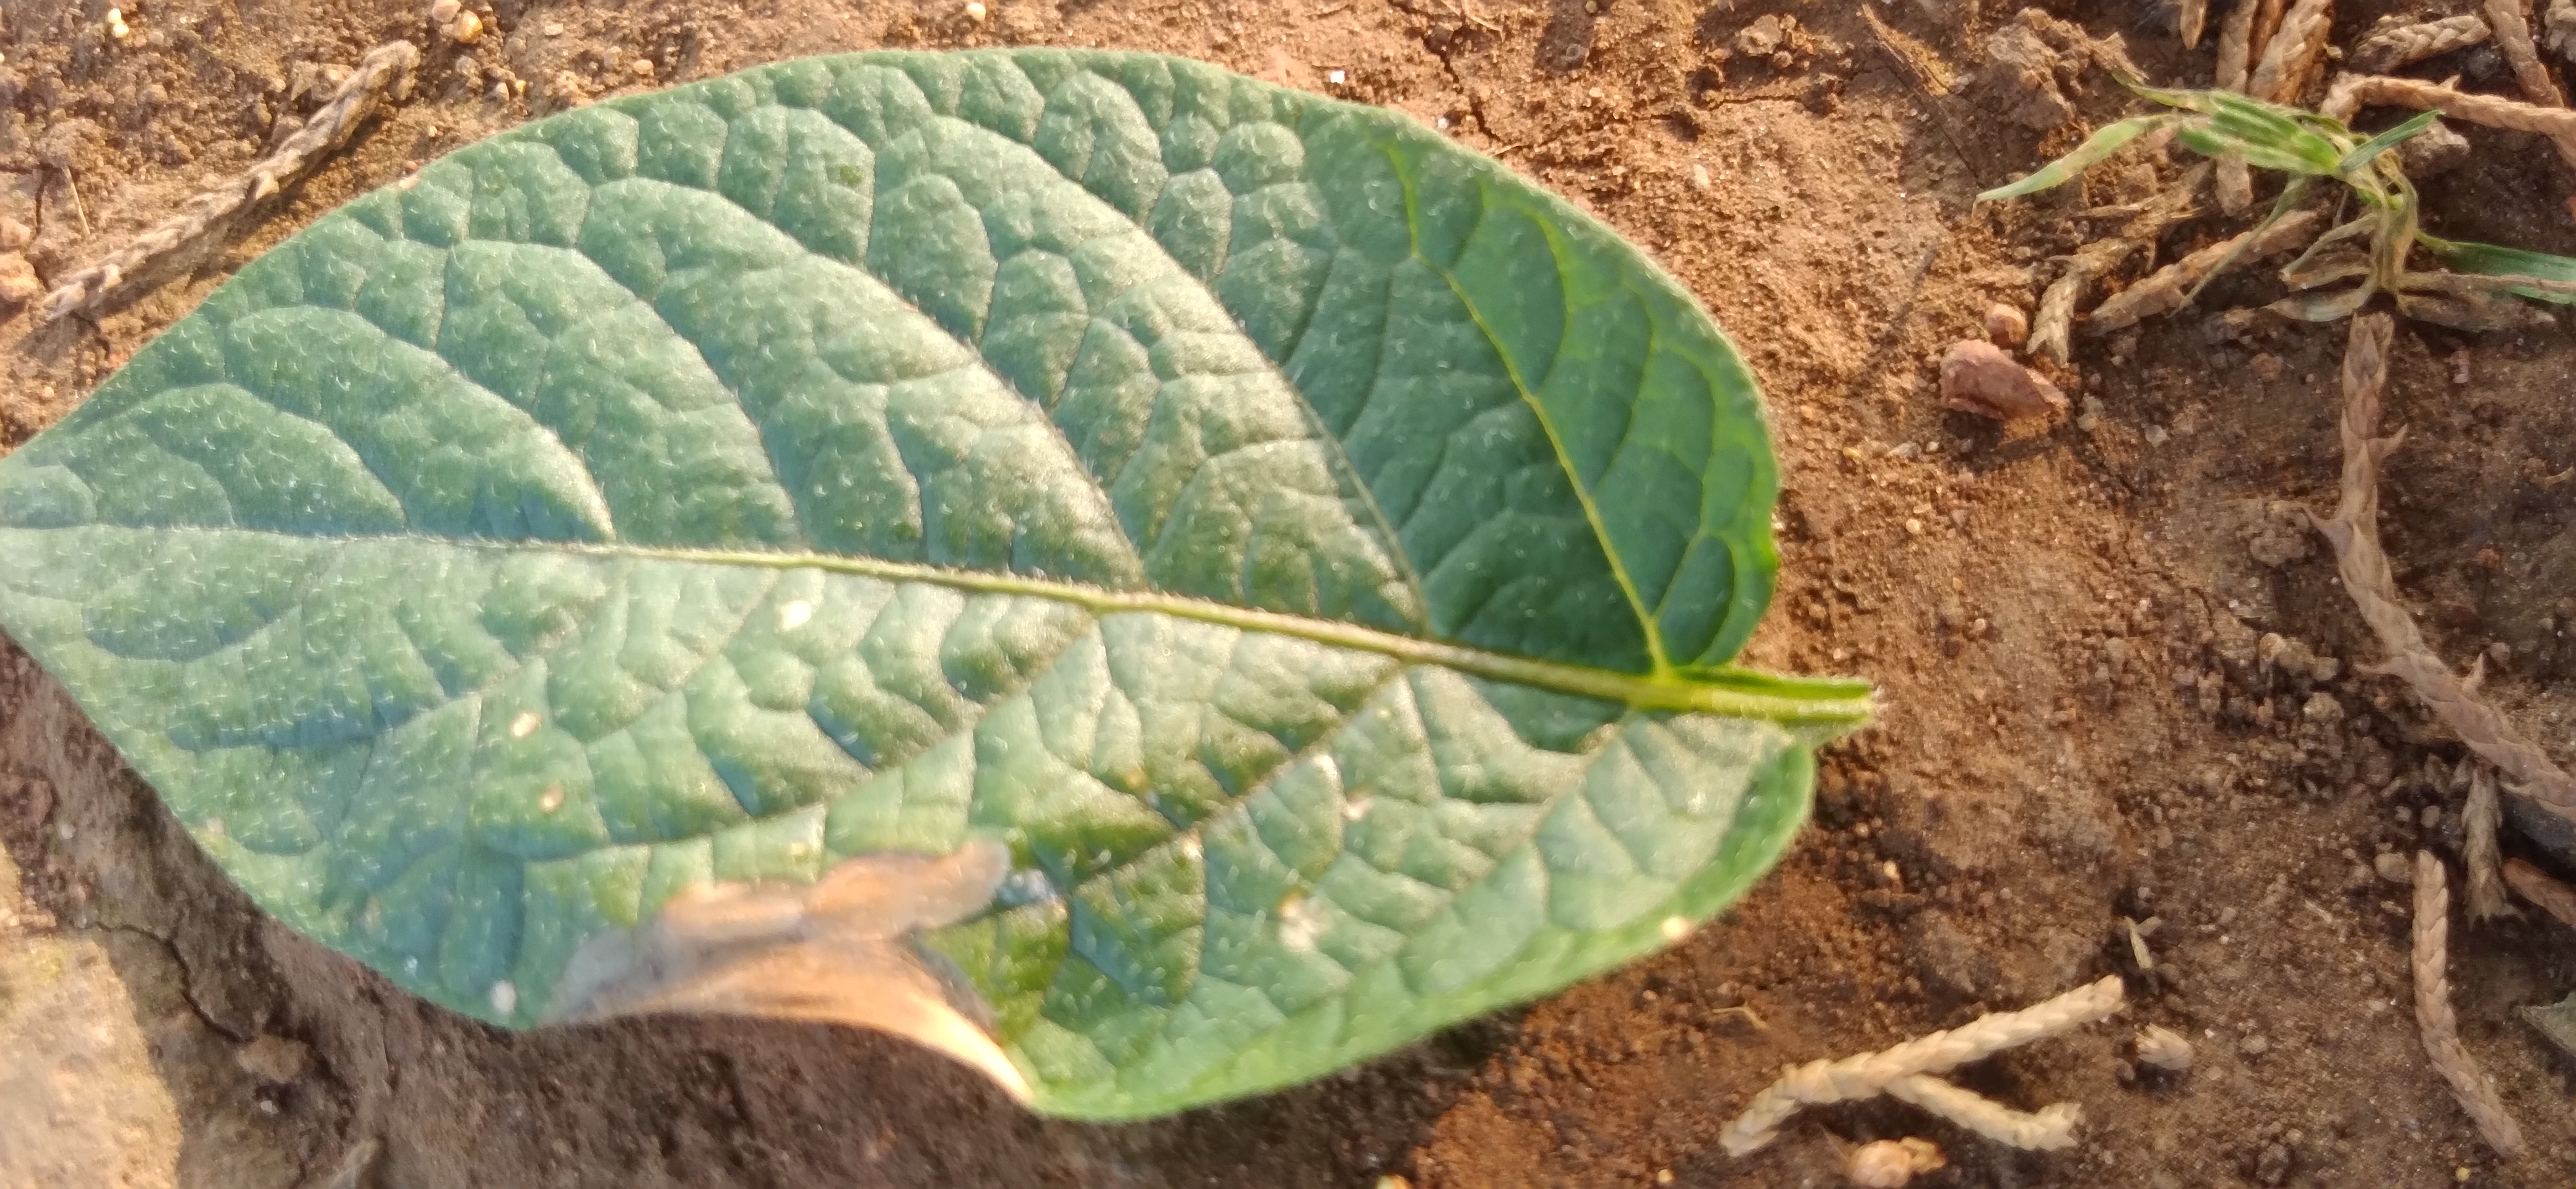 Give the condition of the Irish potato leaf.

early blight
